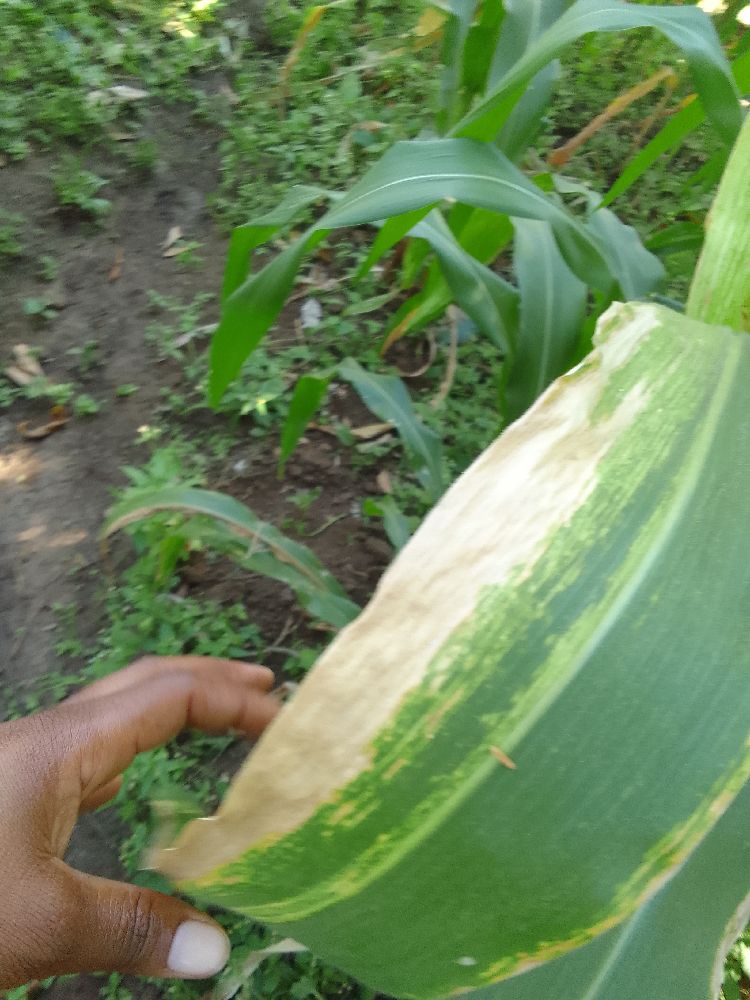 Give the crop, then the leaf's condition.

maize, maize lethal necrosis
